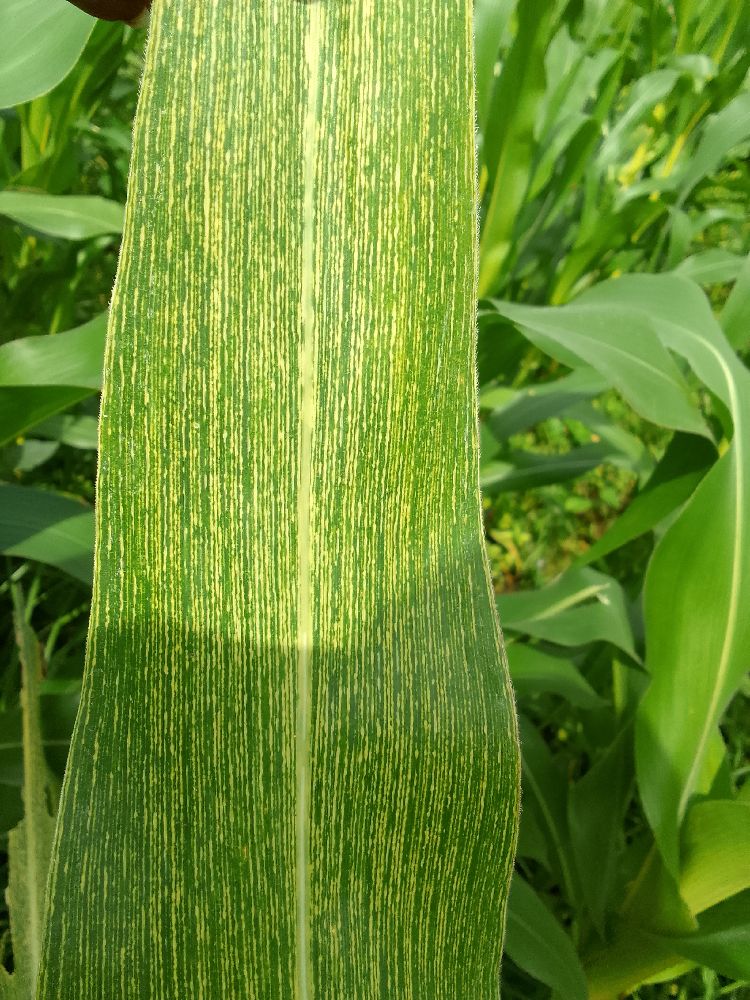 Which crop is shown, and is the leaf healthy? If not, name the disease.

maize, maize streak virus
